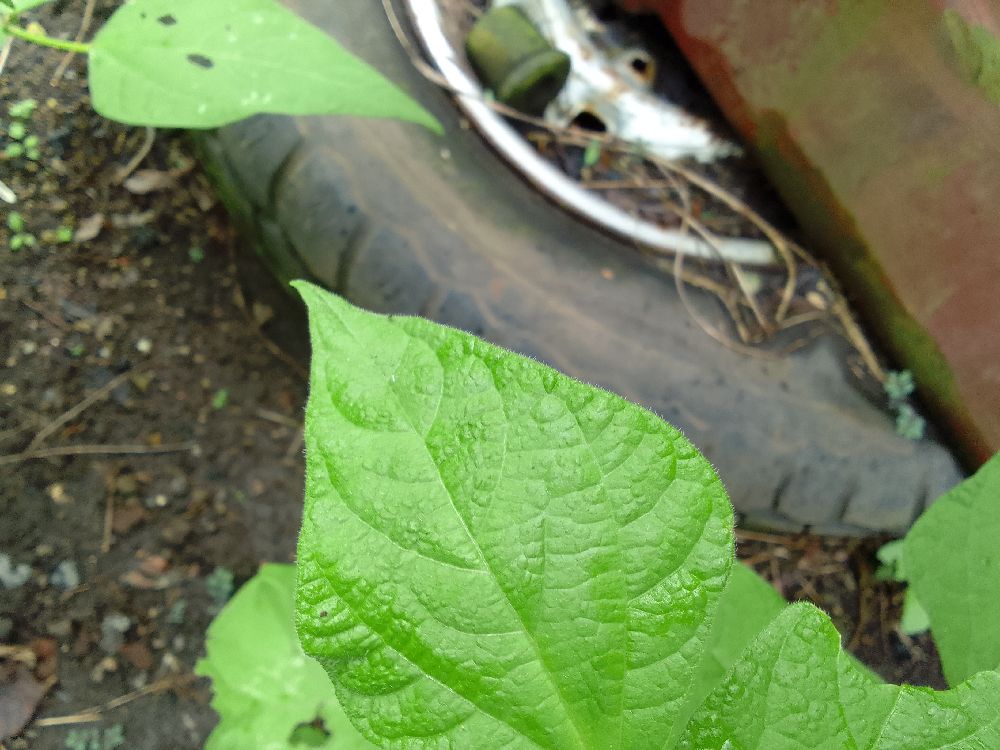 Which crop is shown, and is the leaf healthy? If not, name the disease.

common bean, healthy
